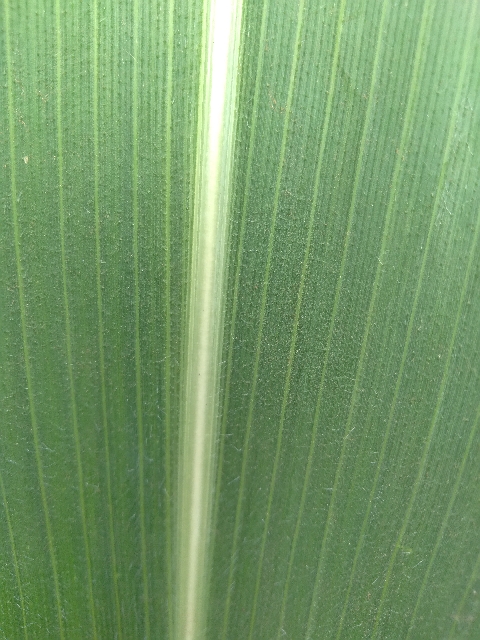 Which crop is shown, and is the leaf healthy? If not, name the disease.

maize, healthy
